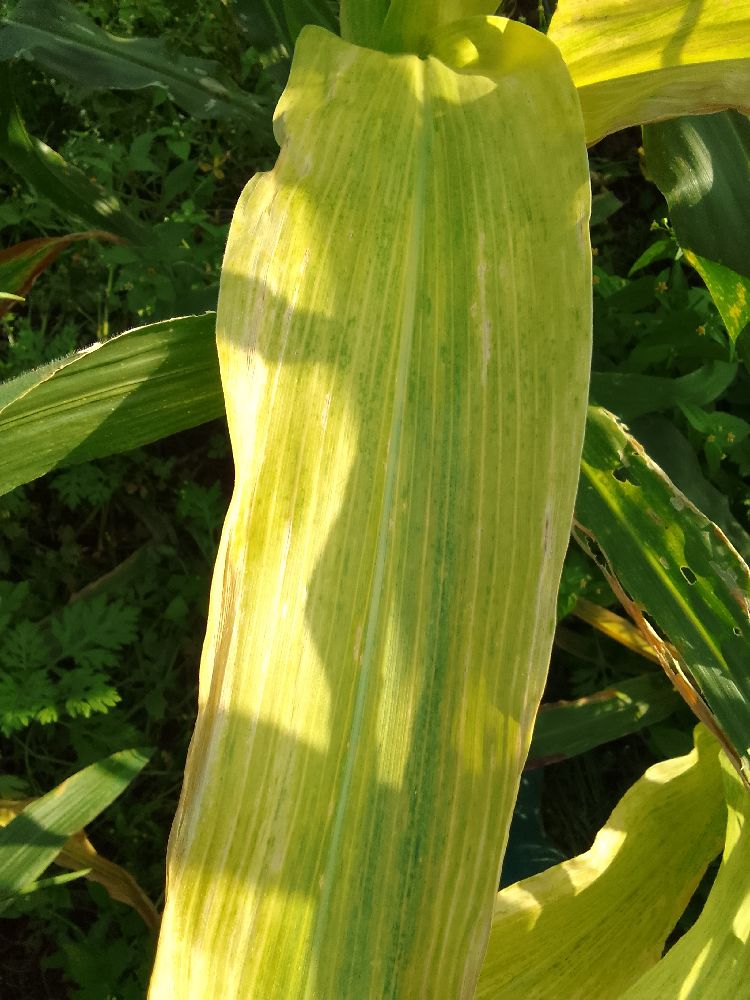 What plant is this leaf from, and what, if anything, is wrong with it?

maize, maize lethal necrosis
